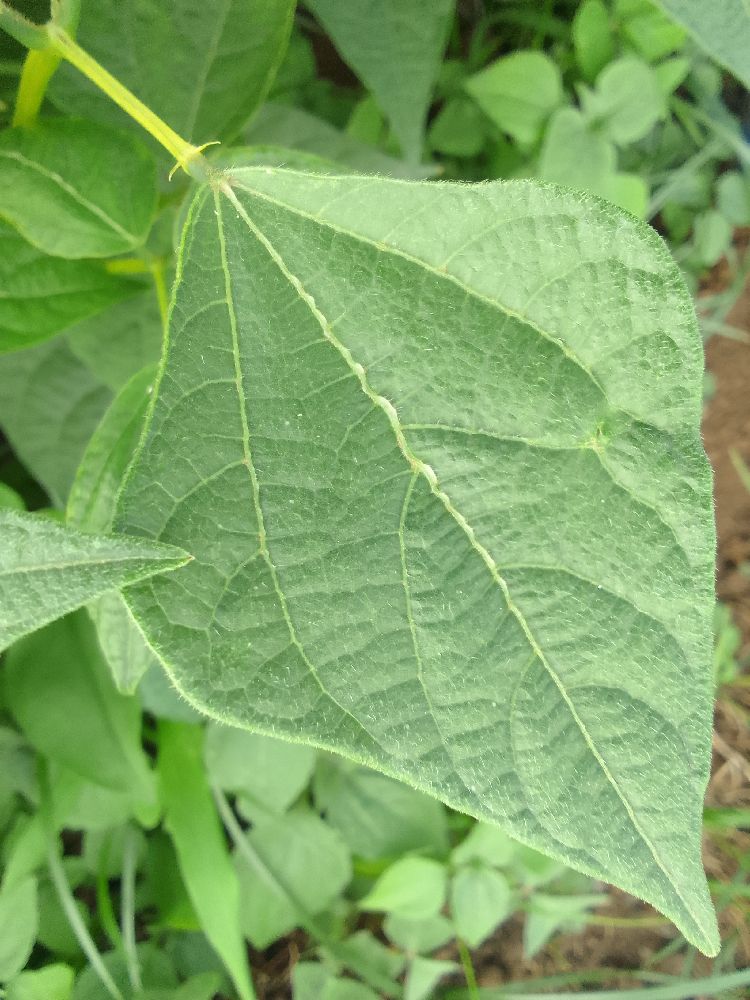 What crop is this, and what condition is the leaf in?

common bean, healthy
